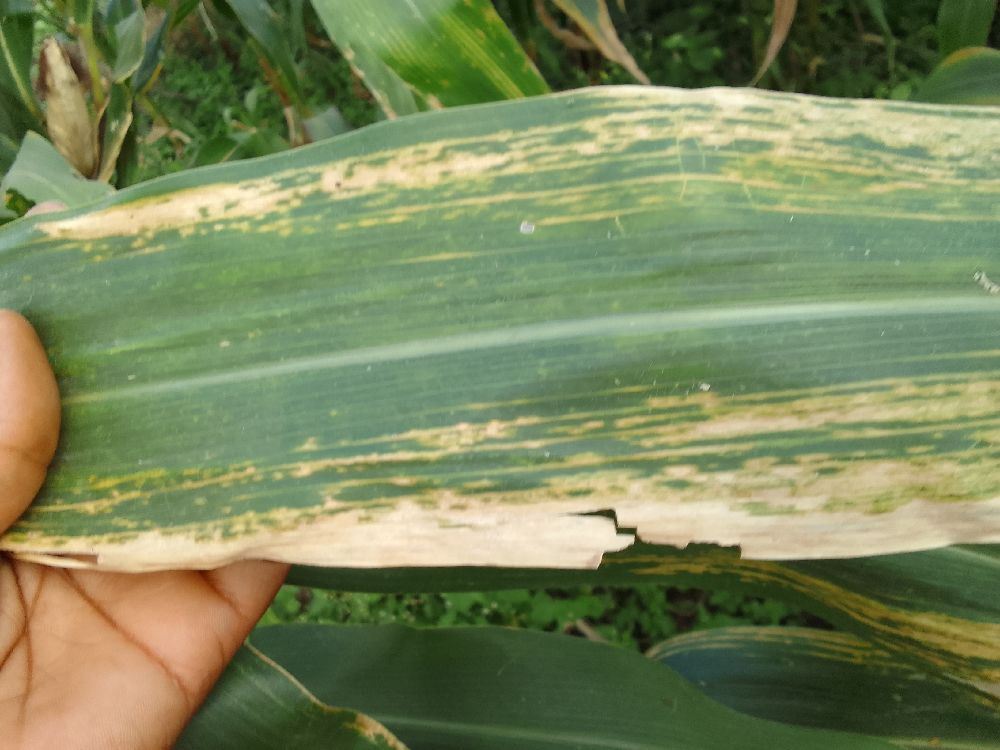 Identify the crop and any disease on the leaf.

maize, maize lethal necrosis
